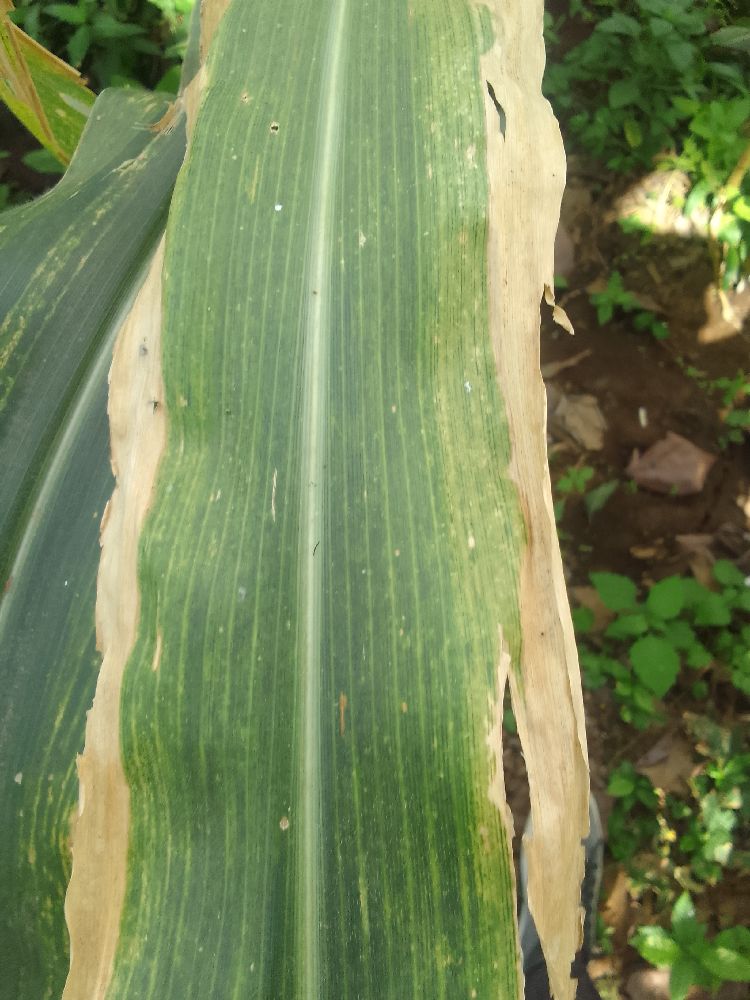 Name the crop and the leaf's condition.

maize, maize lethal necrosis
